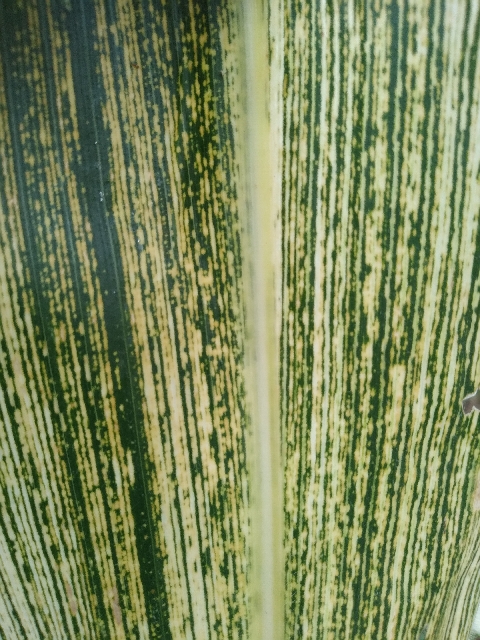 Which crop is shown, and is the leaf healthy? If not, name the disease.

maize, maize streak virus
